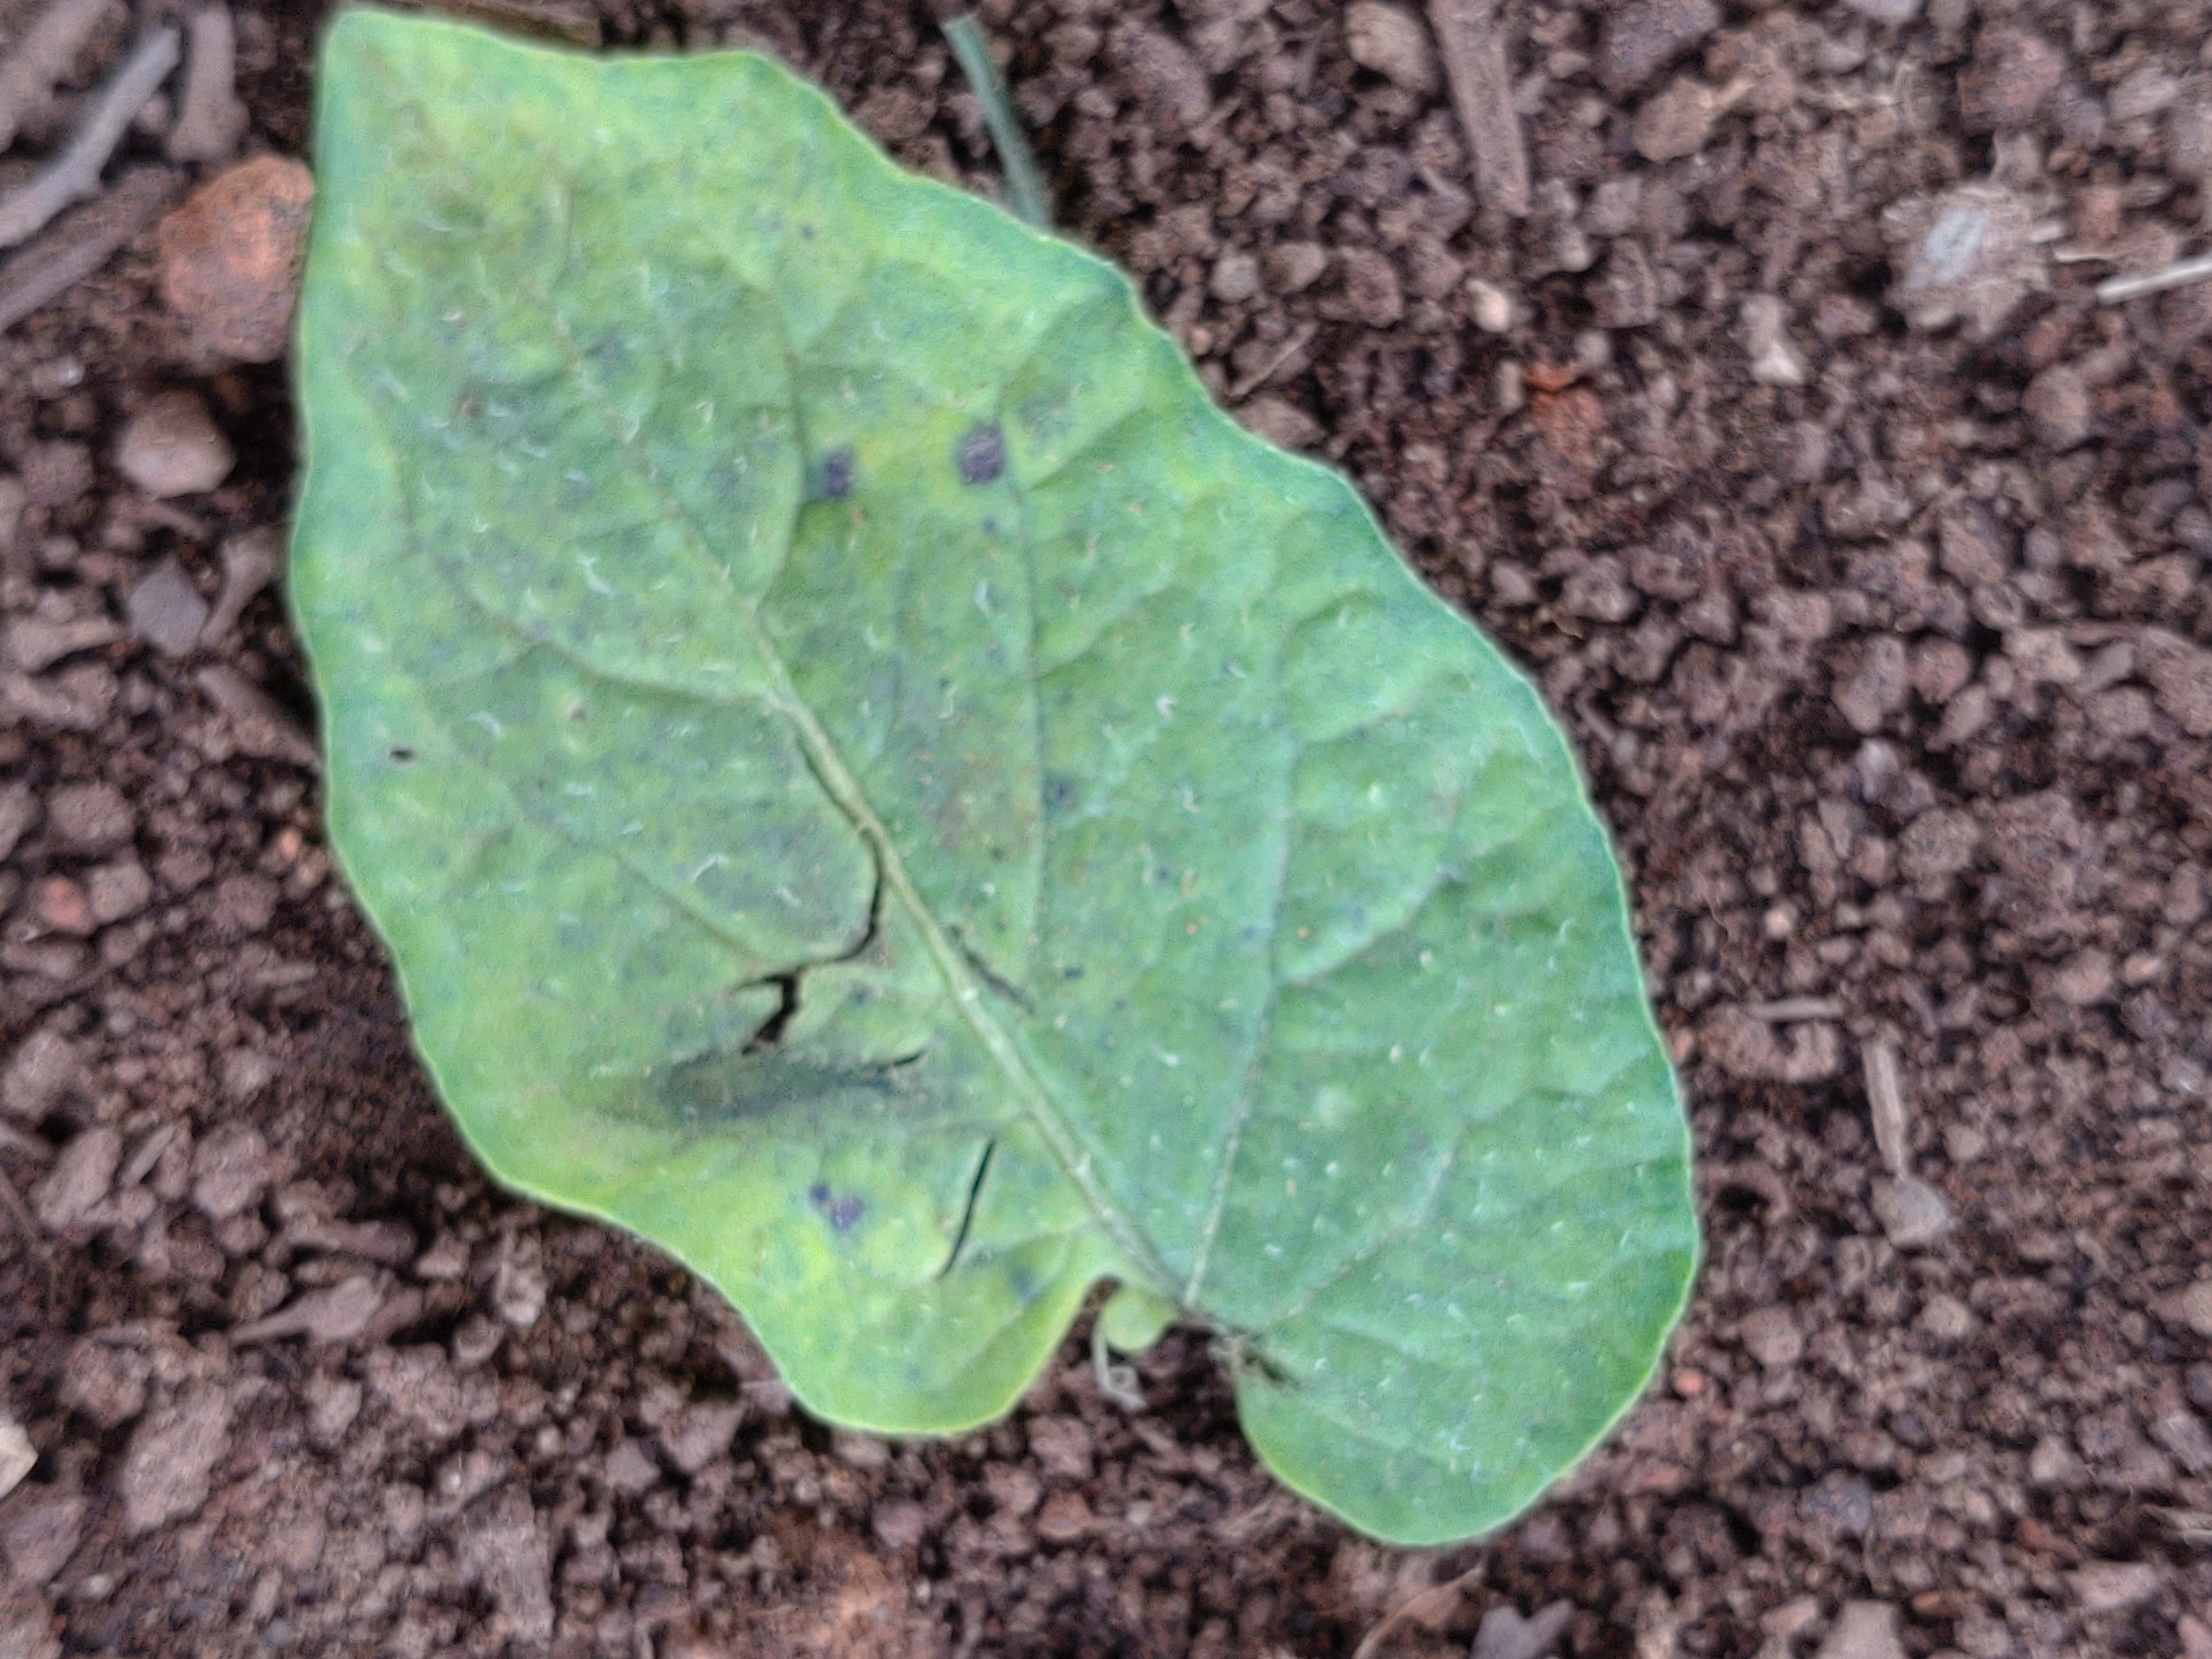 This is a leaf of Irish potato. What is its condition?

late blight
